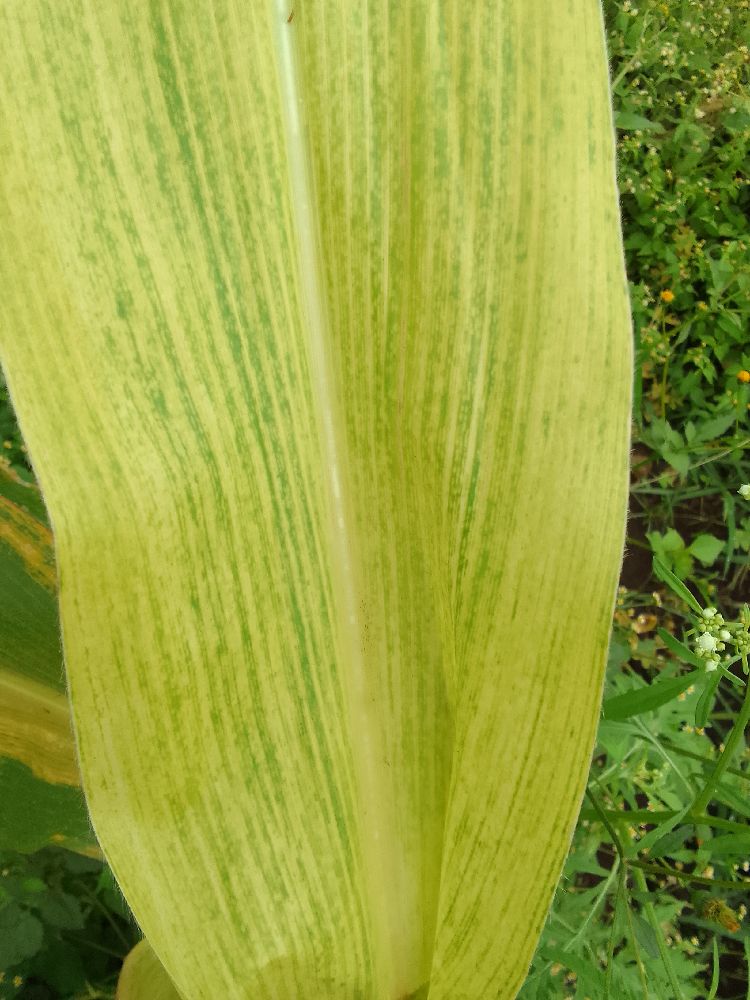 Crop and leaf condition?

maize, maize lethal necrosis
